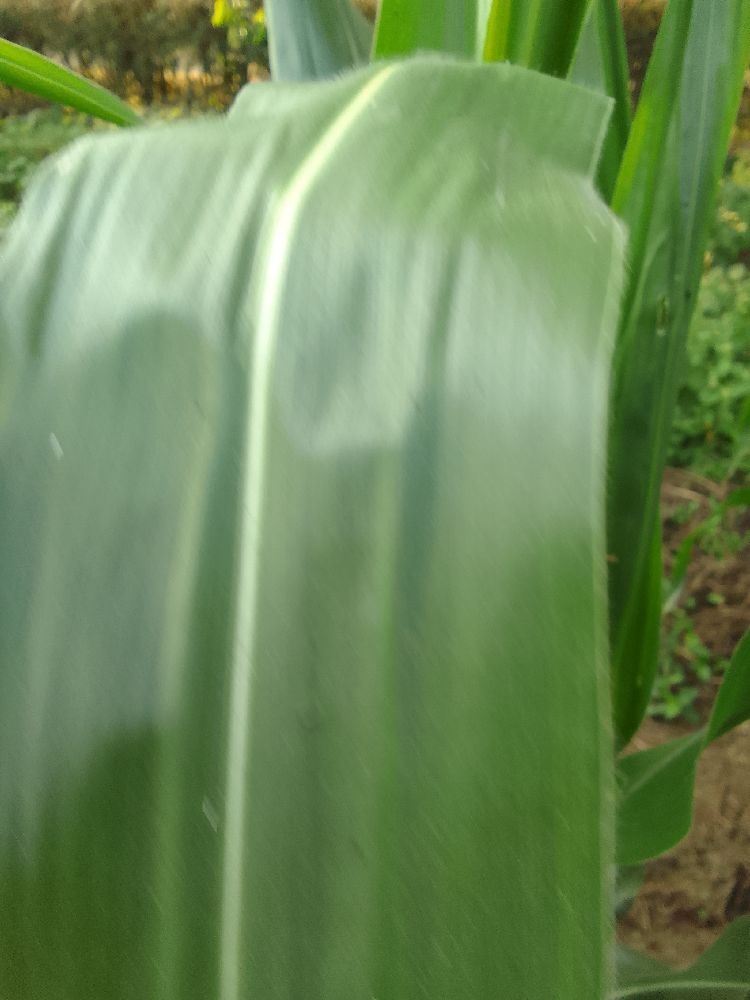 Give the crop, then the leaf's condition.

maize, healthy
